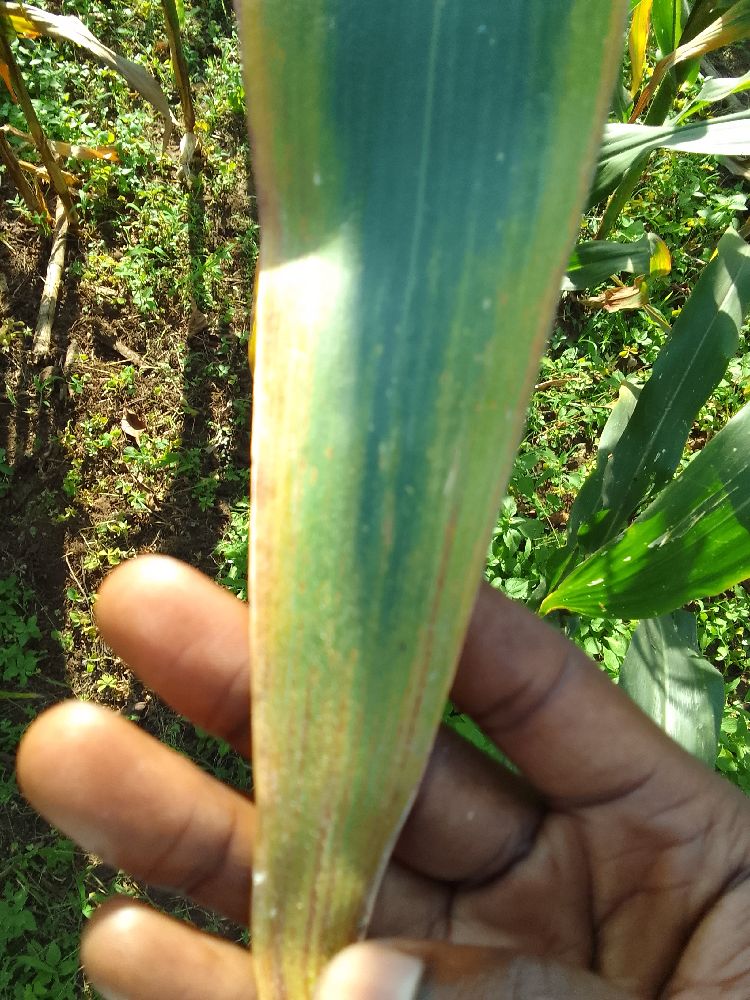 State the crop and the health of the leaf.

maize, maize lethal necrosis
